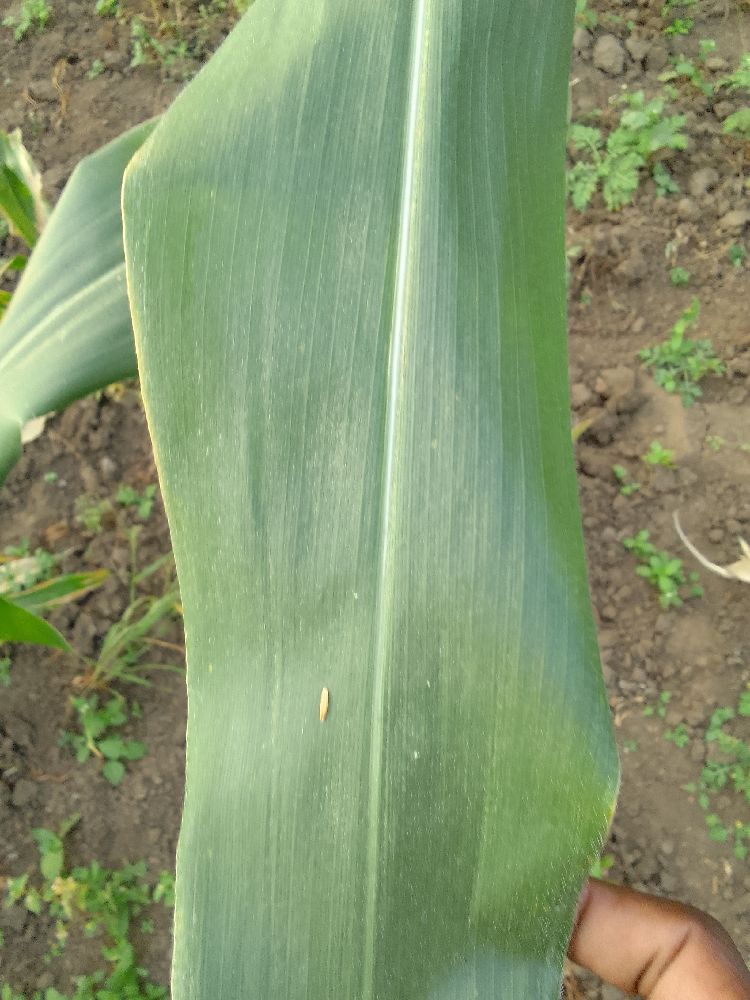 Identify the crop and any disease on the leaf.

maize, healthy
